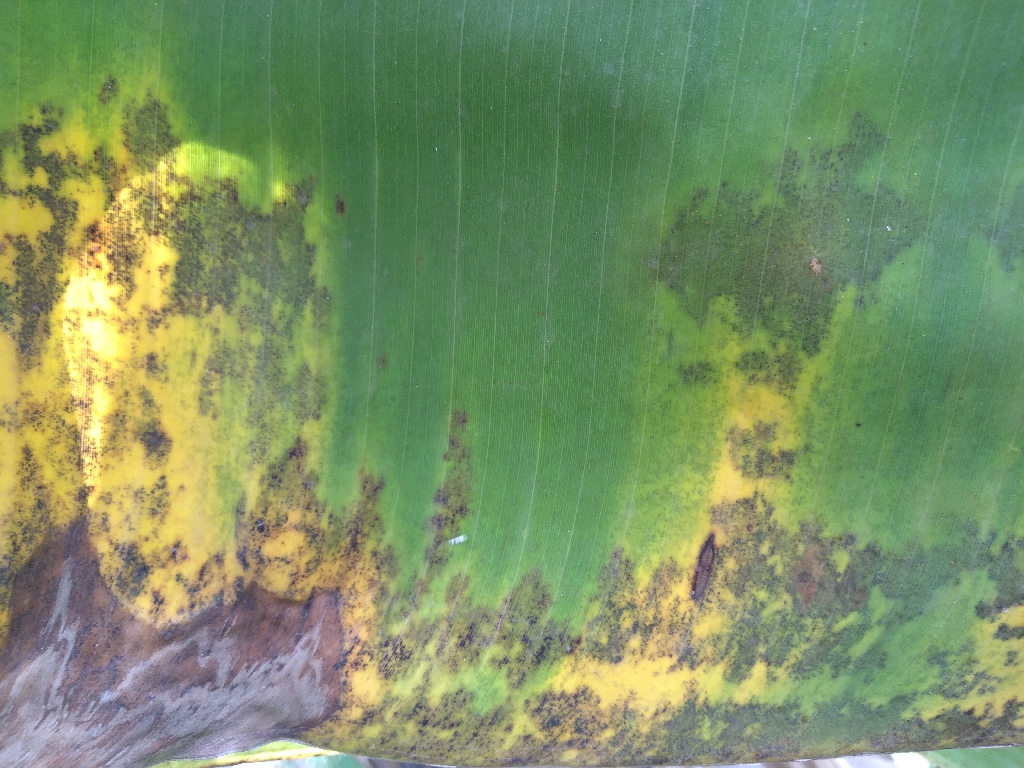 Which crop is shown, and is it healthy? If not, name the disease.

banana, black sigatoka
